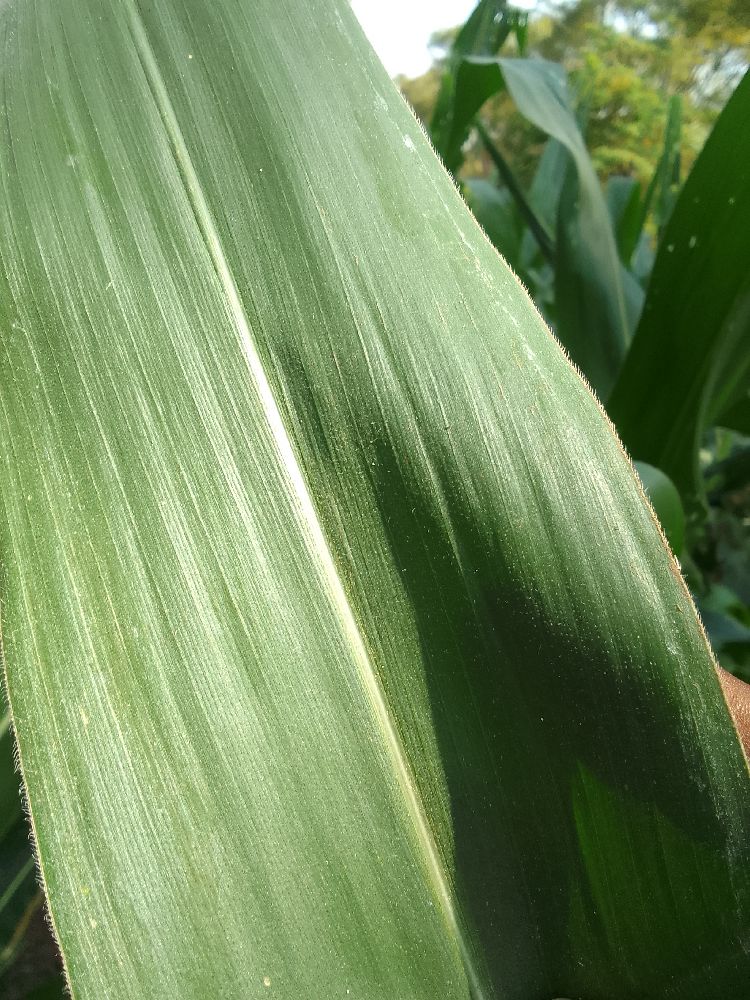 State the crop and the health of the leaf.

maize, healthy
